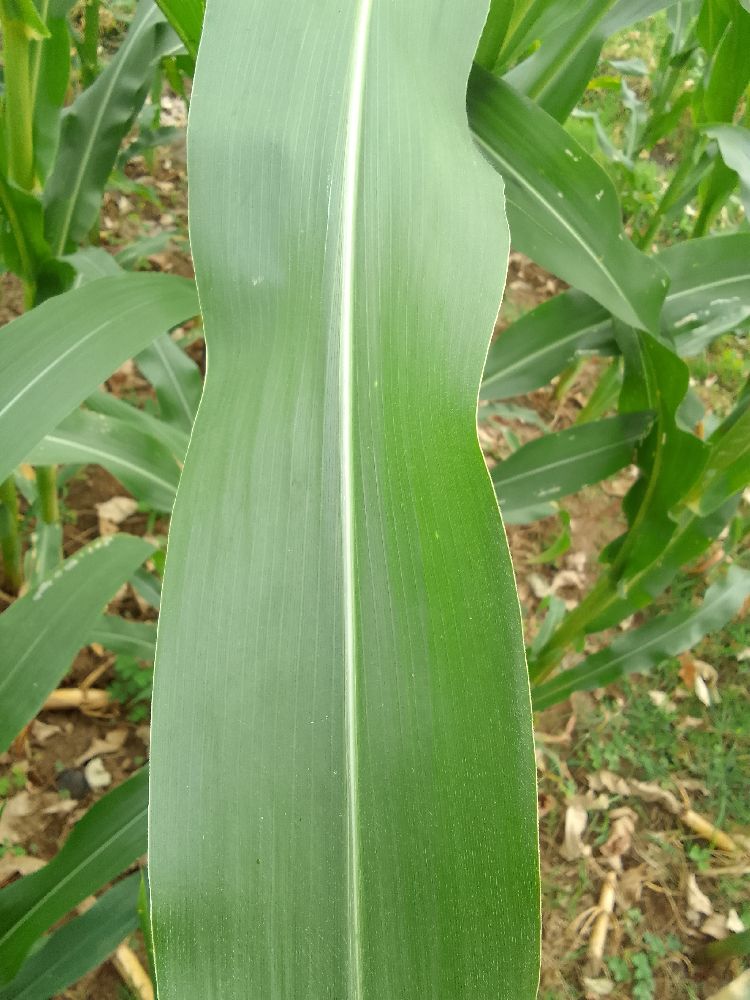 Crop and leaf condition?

maize, healthy
